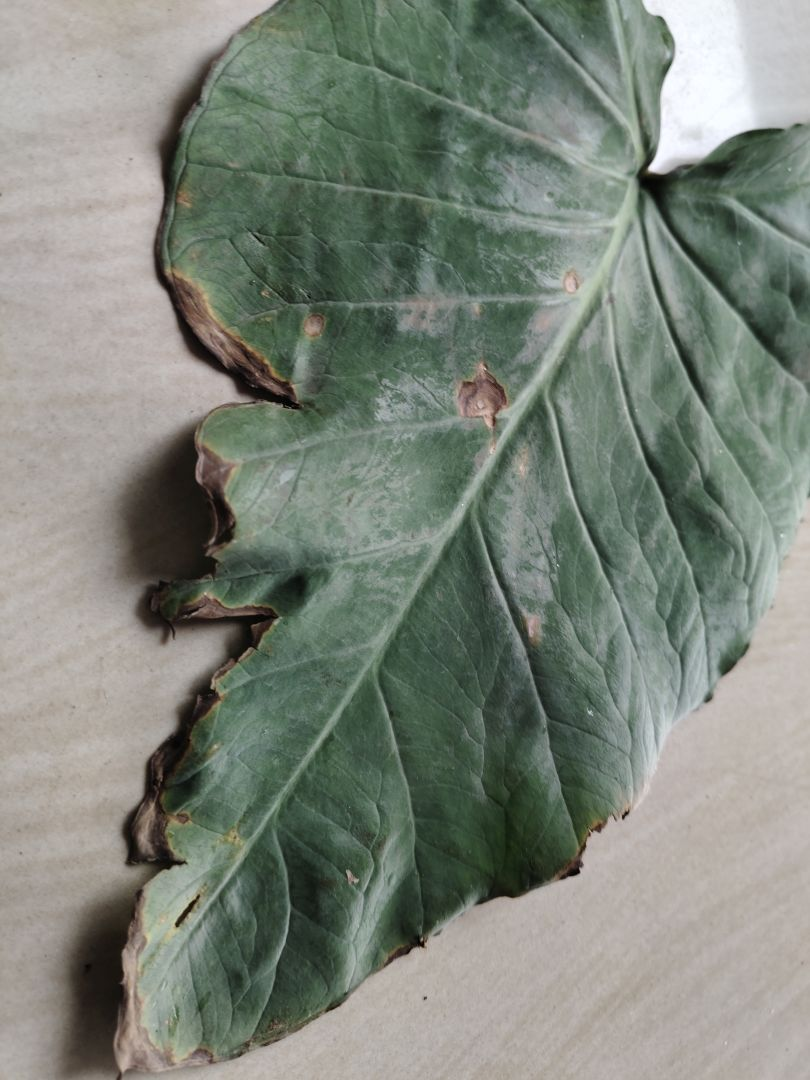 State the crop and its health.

taro, leaf blight
